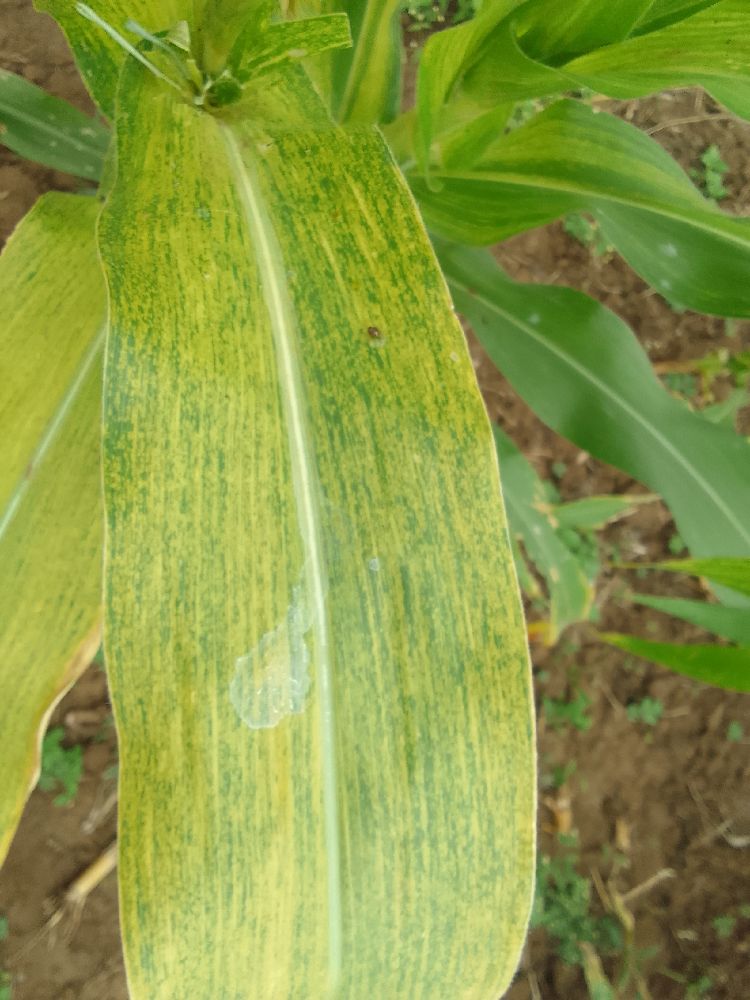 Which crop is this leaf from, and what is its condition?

maize, maize lethal necrosis
